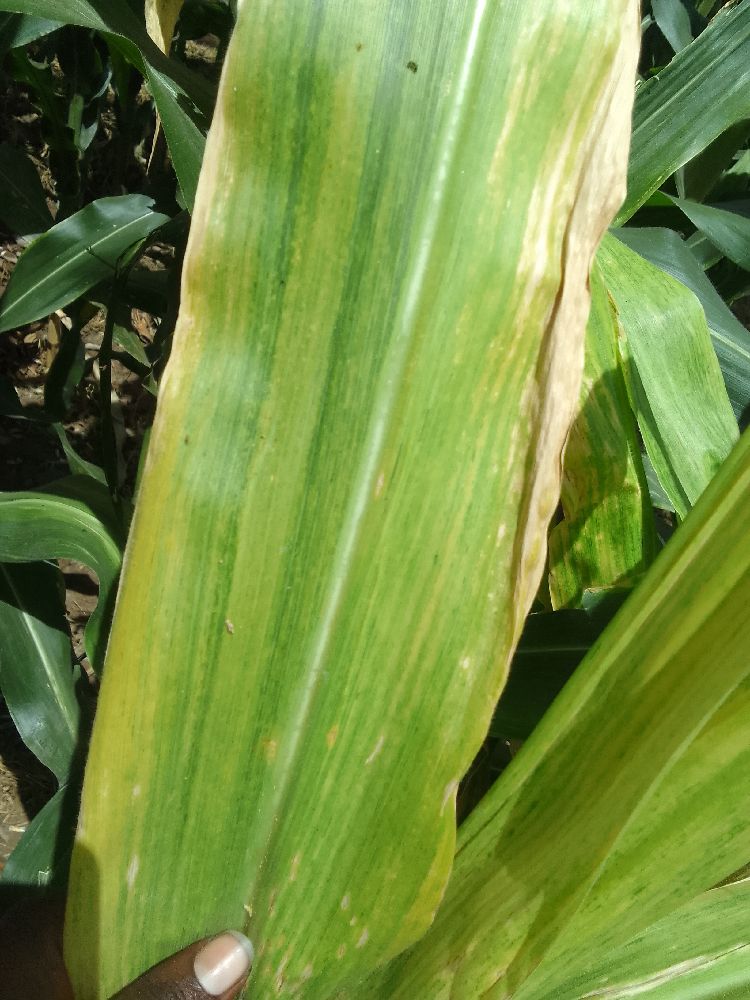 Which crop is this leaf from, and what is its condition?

maize, maize lethal necrosis
